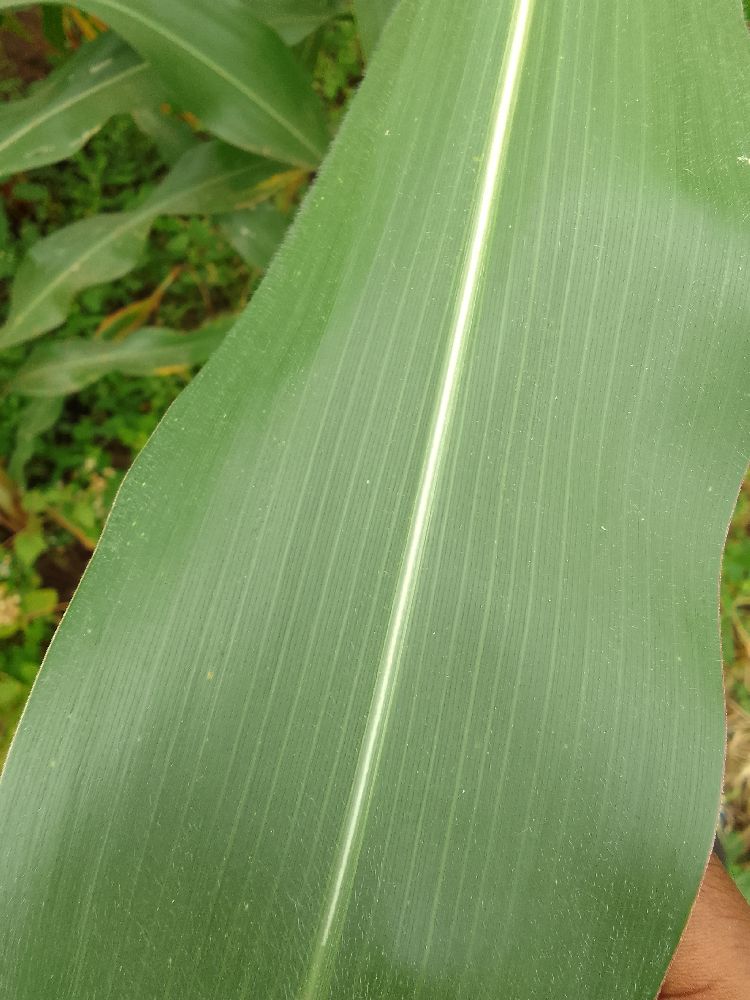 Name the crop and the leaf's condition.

maize, healthy
